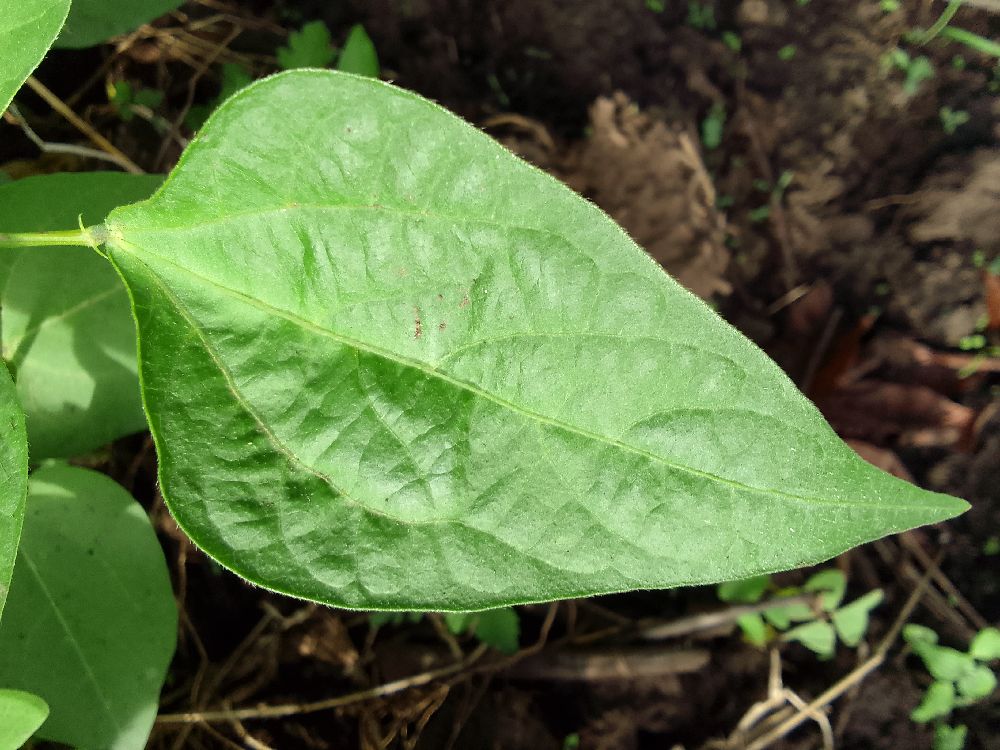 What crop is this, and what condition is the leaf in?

common bean, healthy
